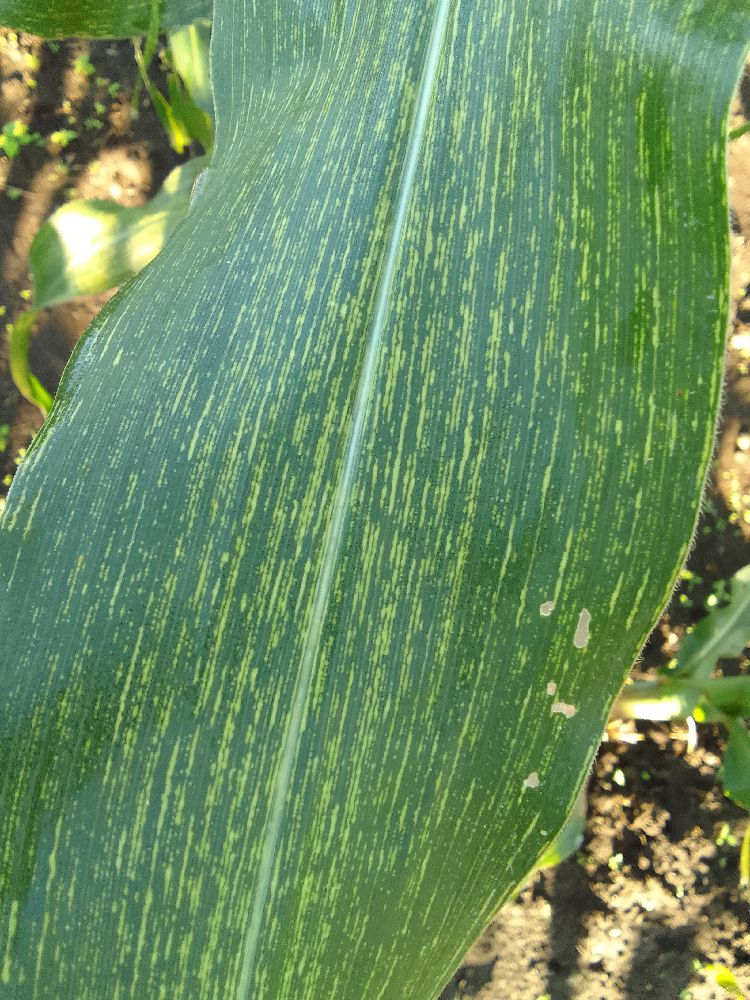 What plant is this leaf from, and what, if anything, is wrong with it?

maize, maize streak virus
